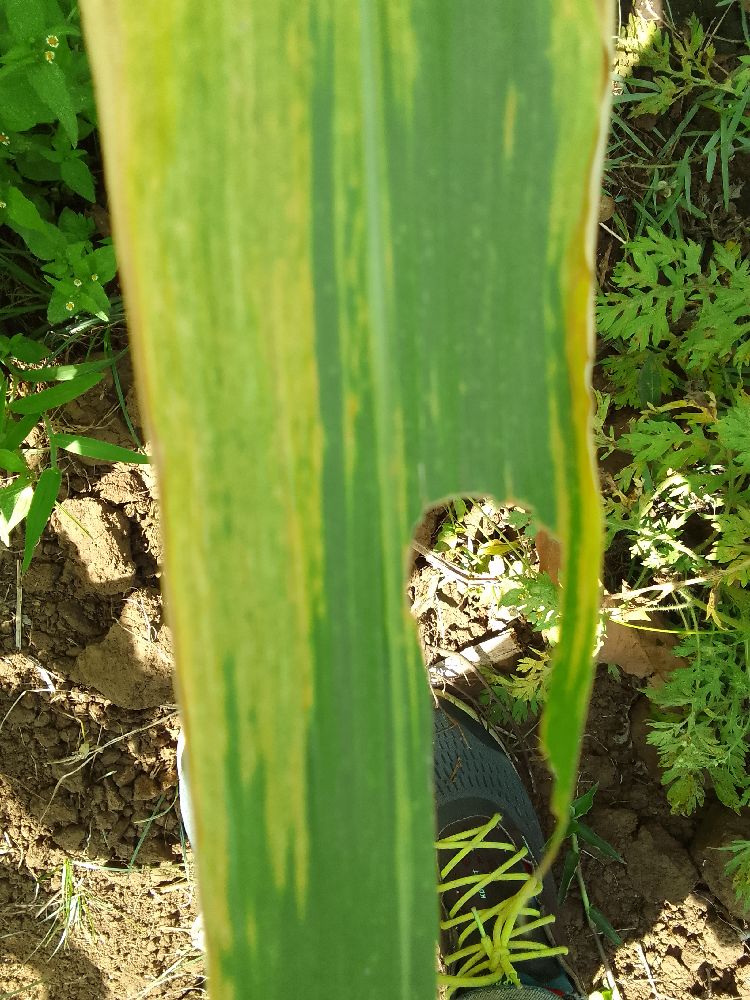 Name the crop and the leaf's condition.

maize, maize lethal necrosis
